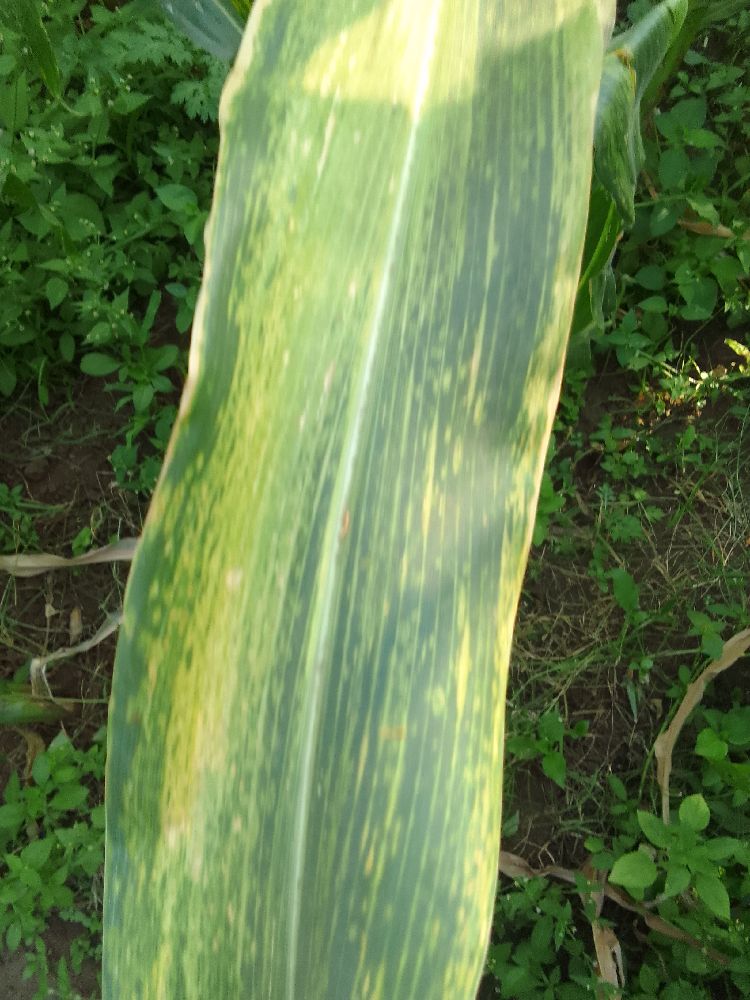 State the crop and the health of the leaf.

maize, maize lethal necrosis
